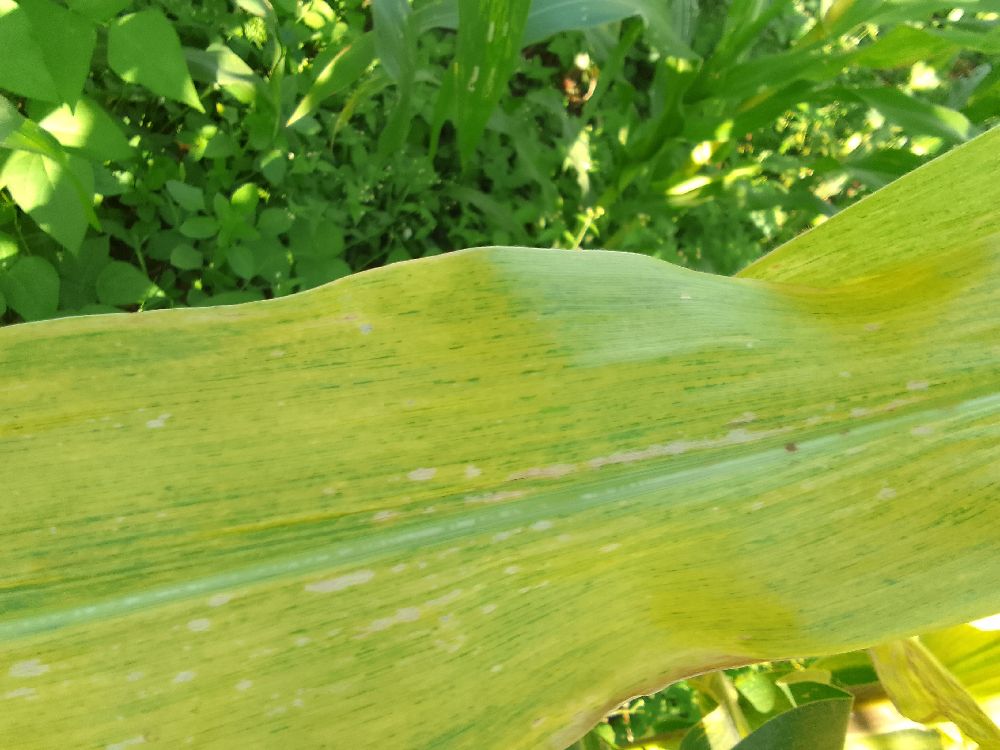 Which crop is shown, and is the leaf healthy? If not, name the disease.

maize, maize lethal necrosis
